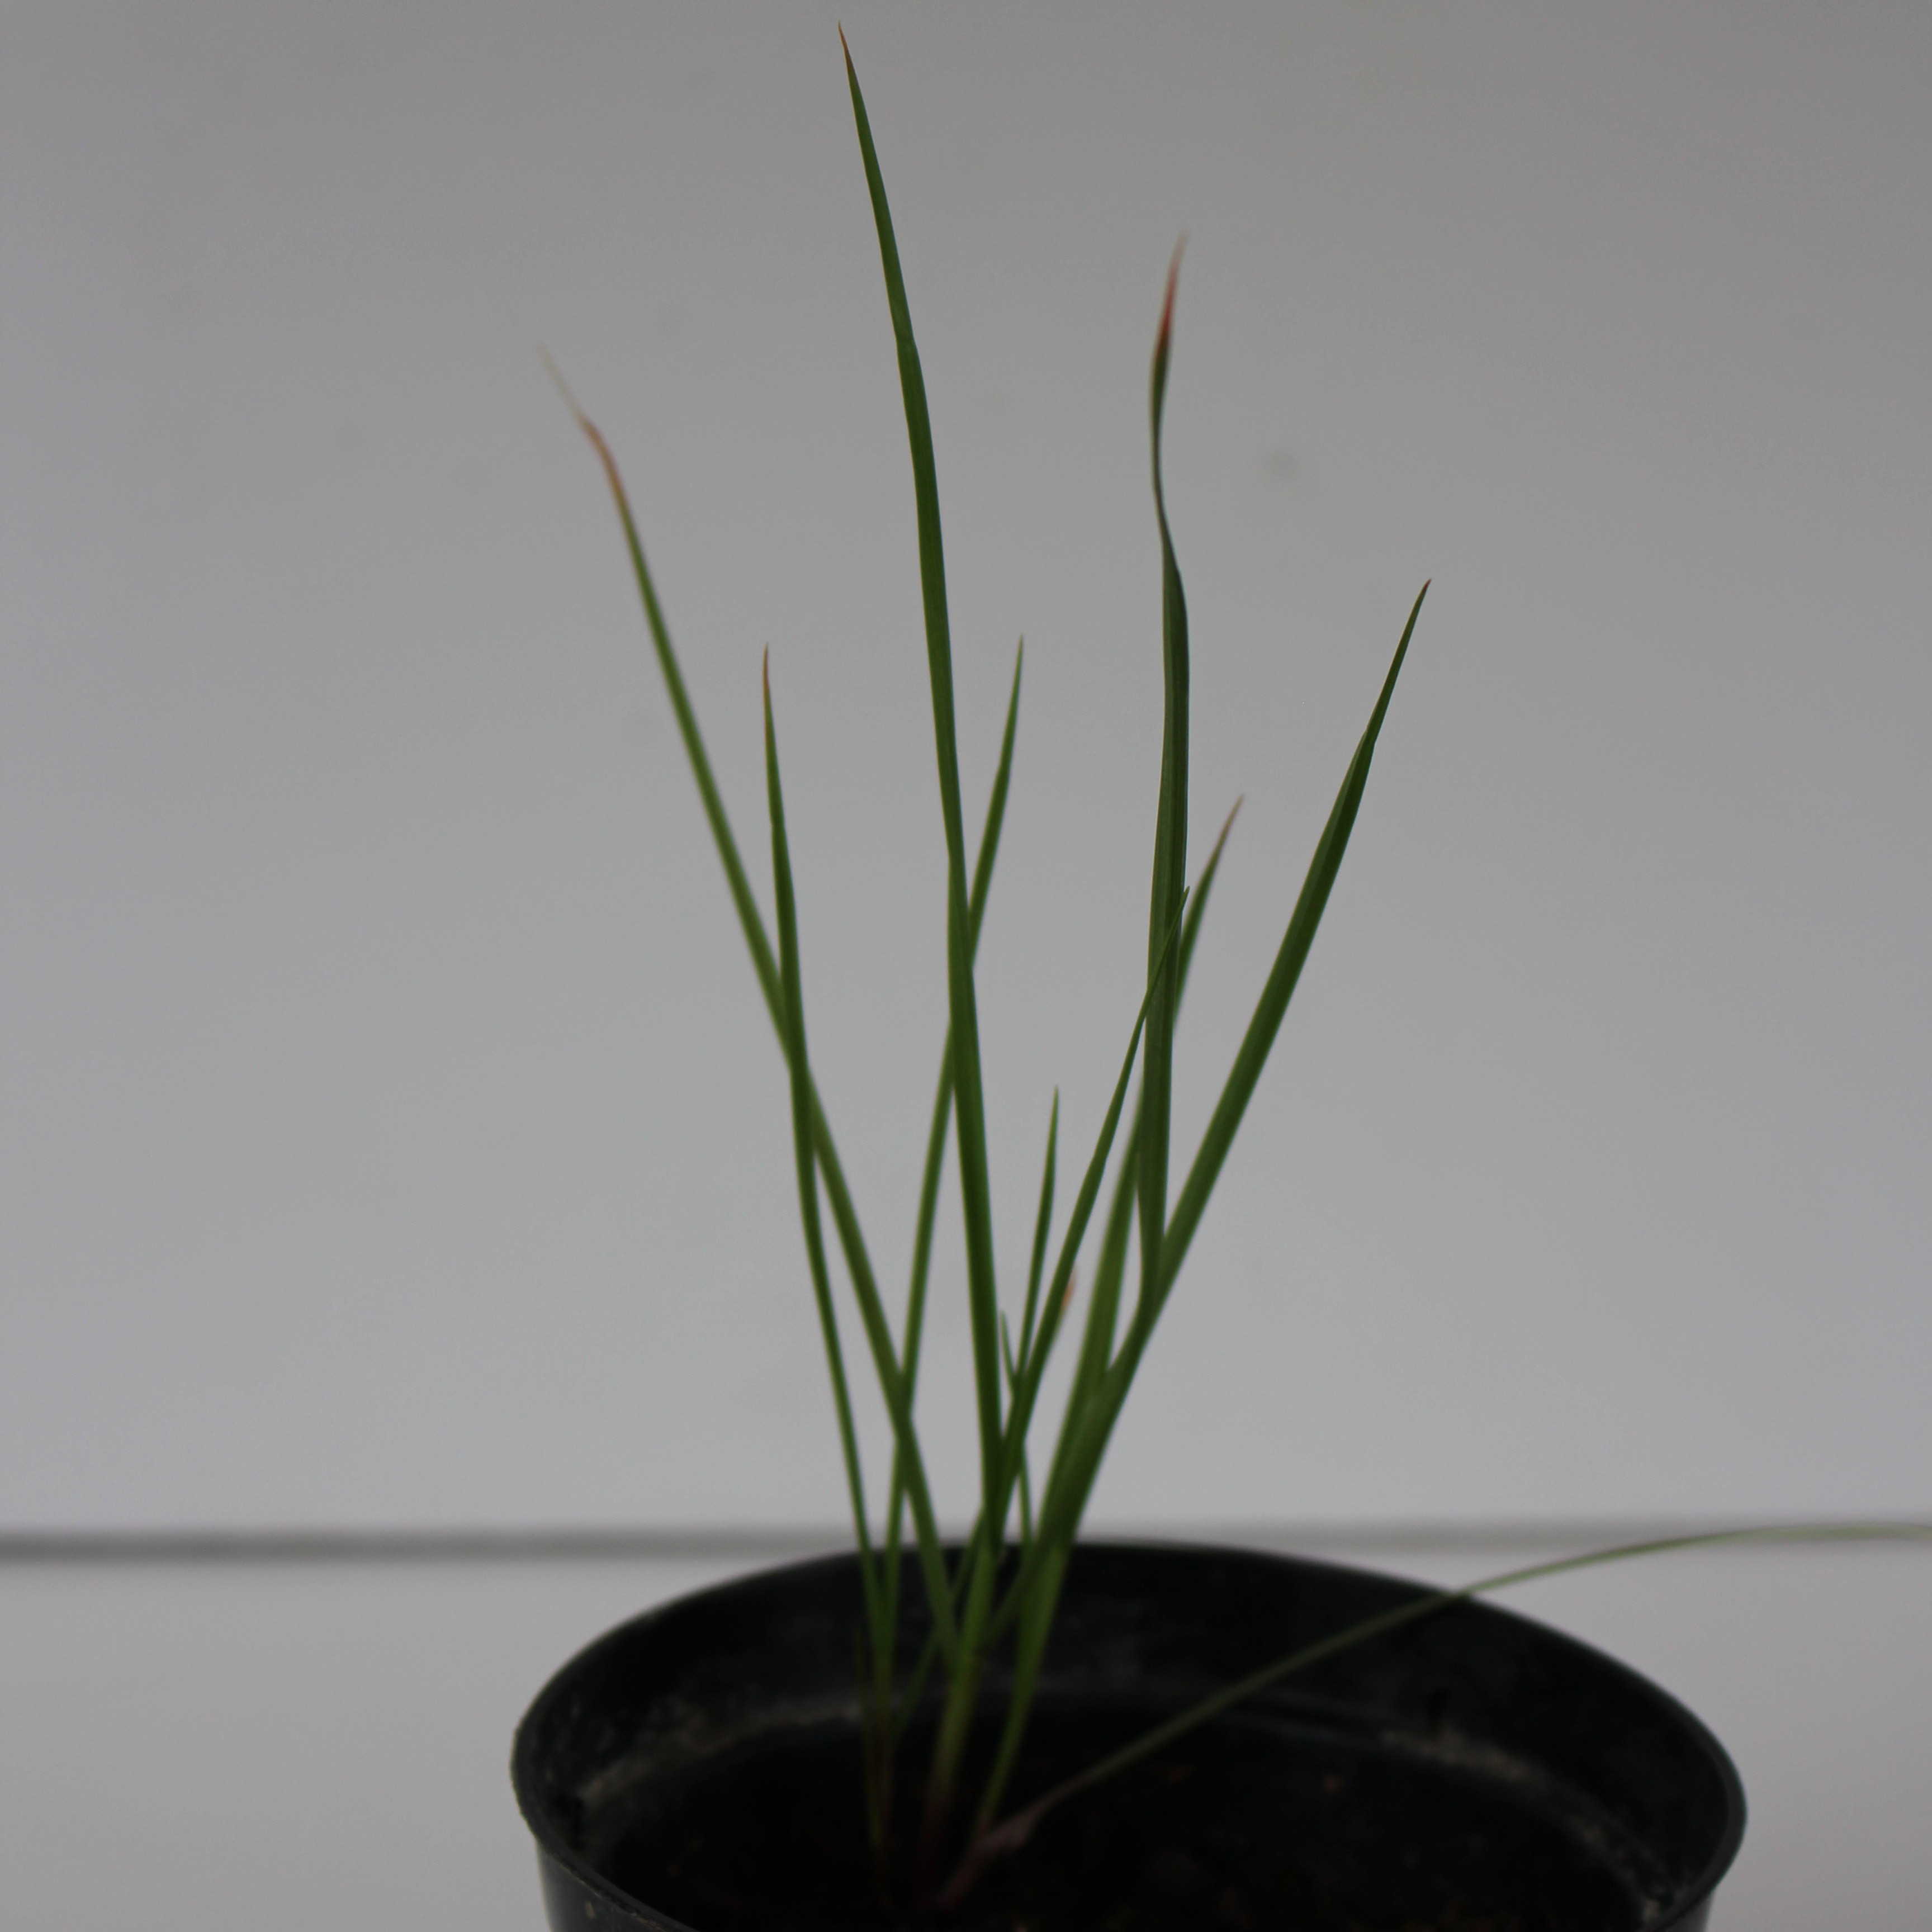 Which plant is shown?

Lolium multiflorum
